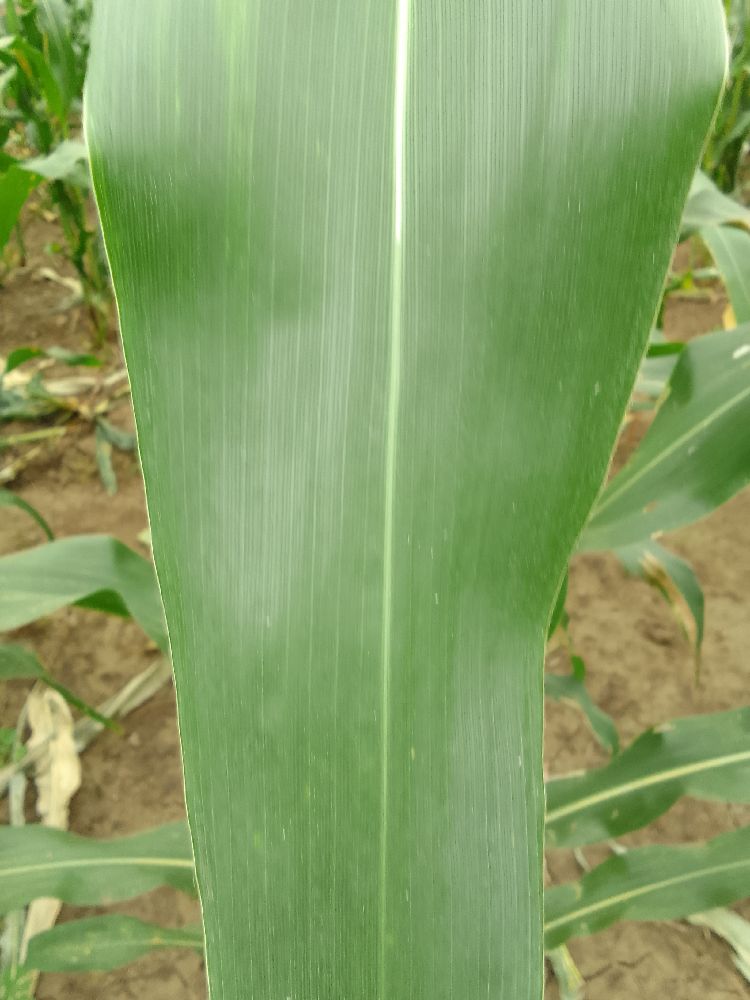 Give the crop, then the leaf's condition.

maize, healthy
